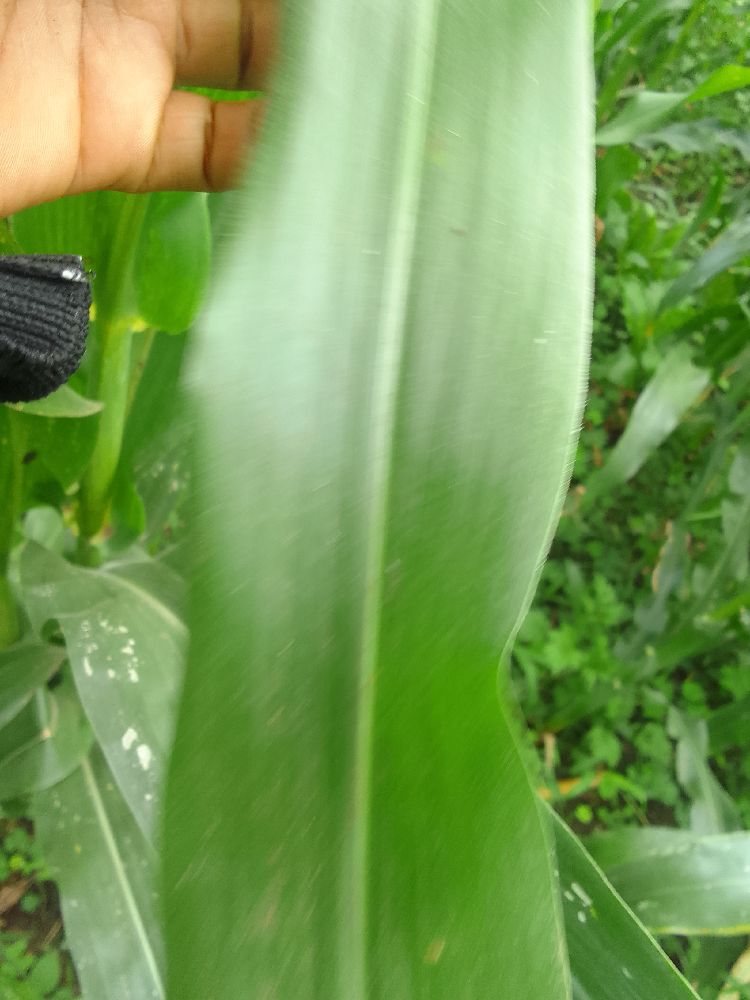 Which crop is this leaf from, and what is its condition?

maize, healthy
